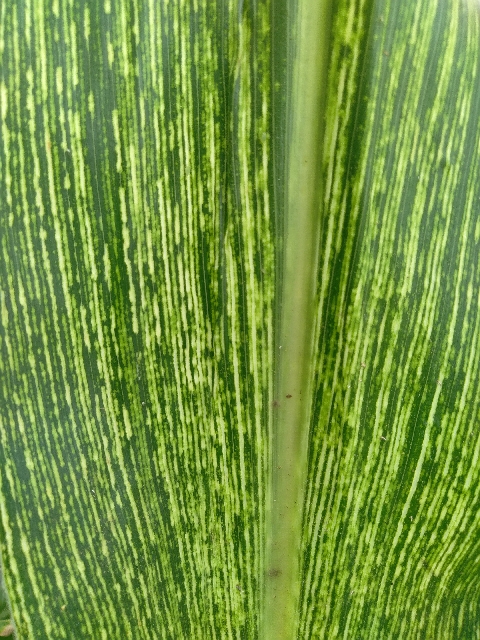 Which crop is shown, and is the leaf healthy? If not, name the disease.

maize, maize streak virus
